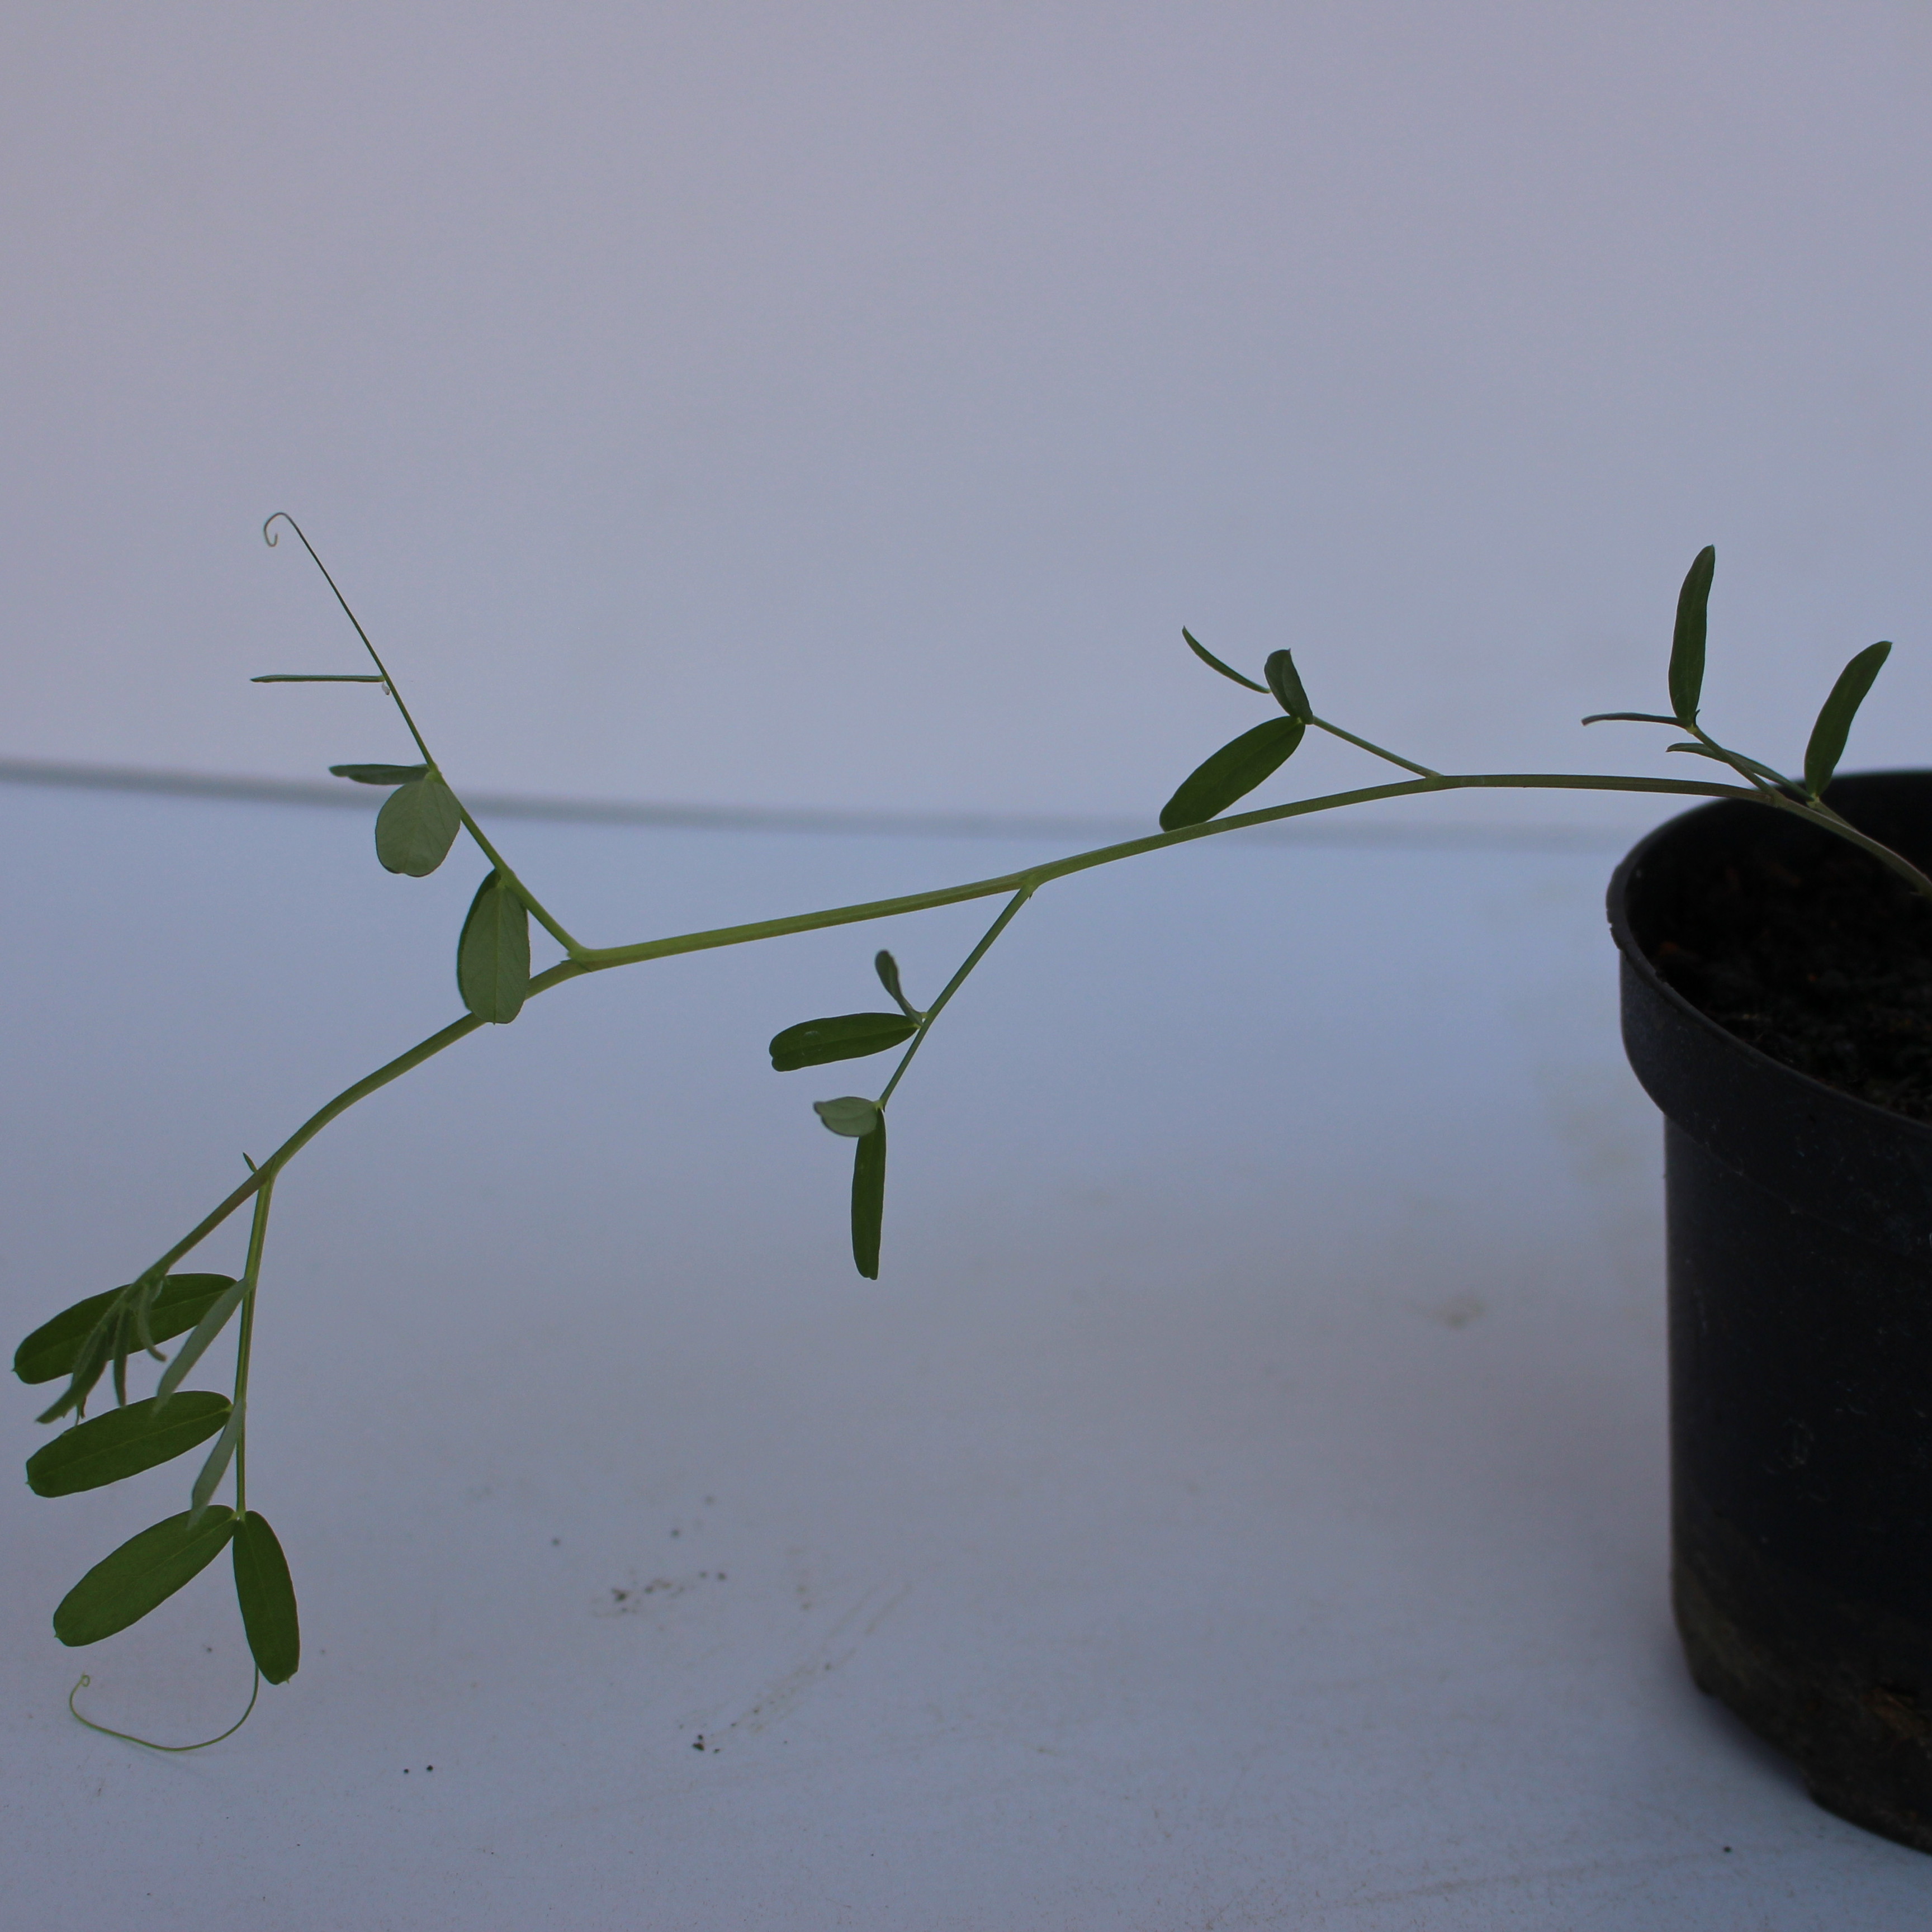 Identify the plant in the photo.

Vicia sativa
